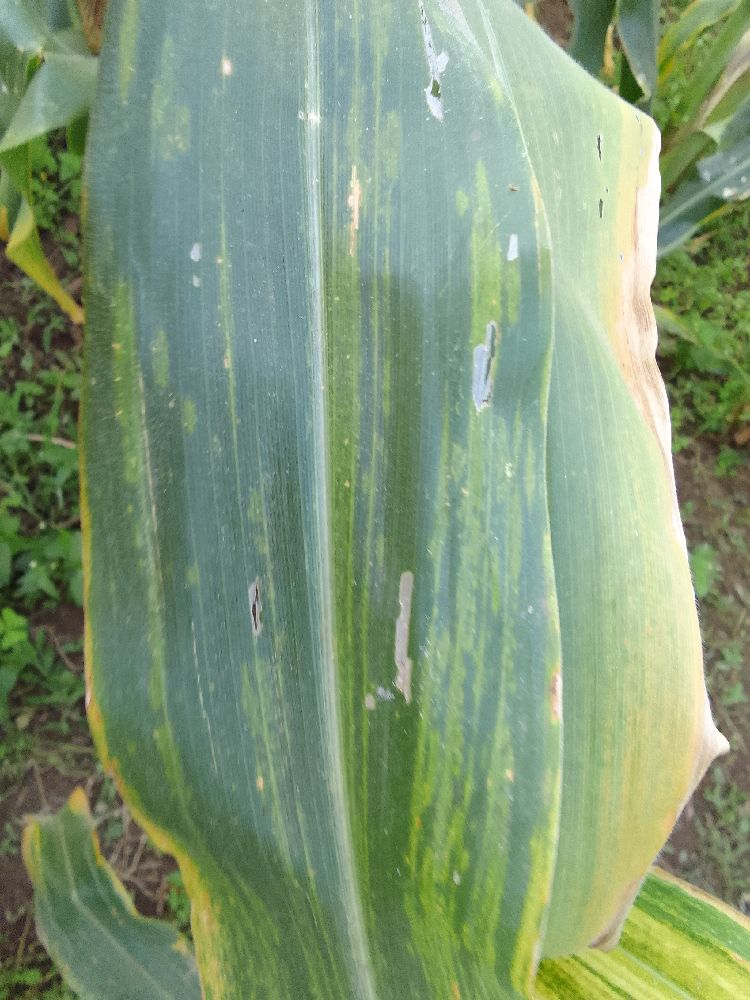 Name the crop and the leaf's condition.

maize, maize lethal necrosis
